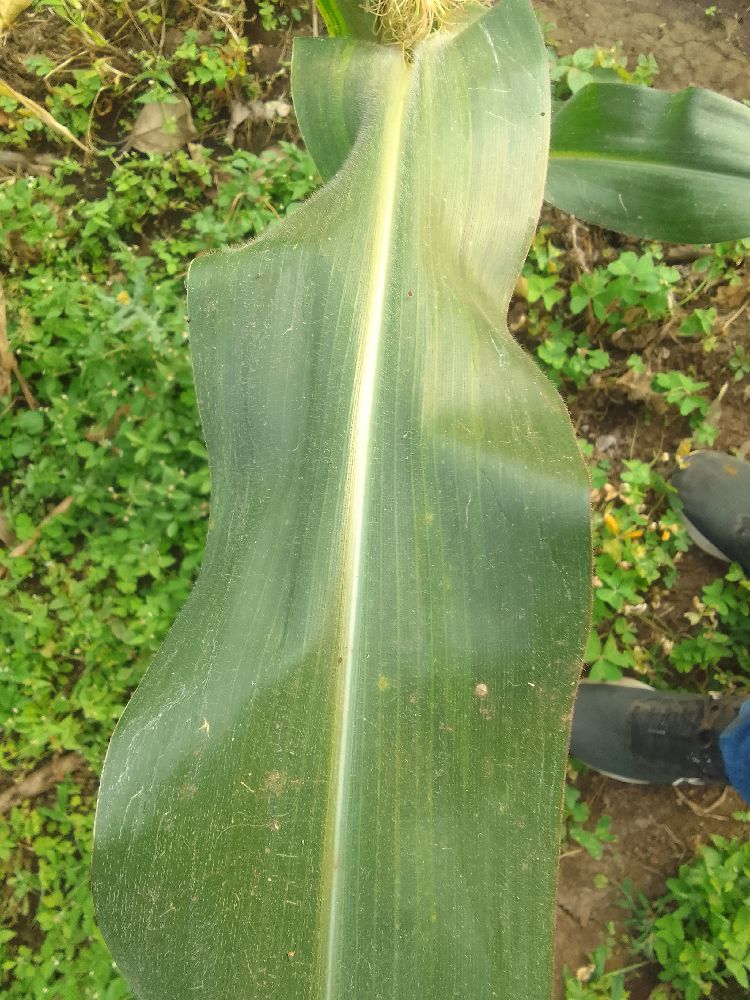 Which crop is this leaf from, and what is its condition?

maize, healthy
